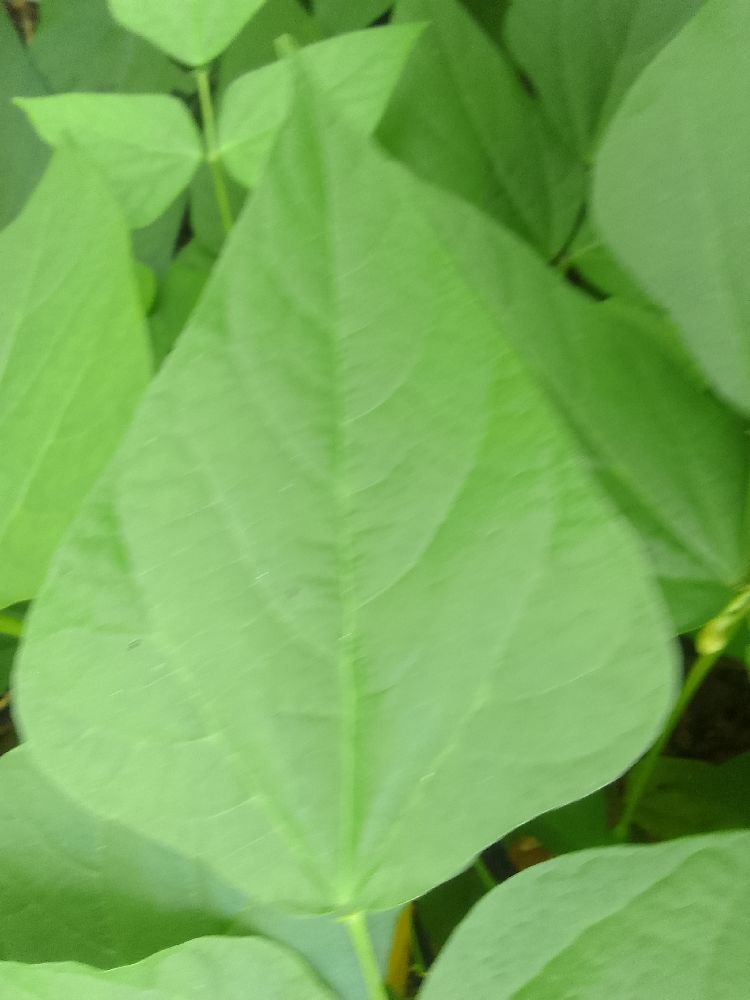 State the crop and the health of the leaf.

common bean, healthy
